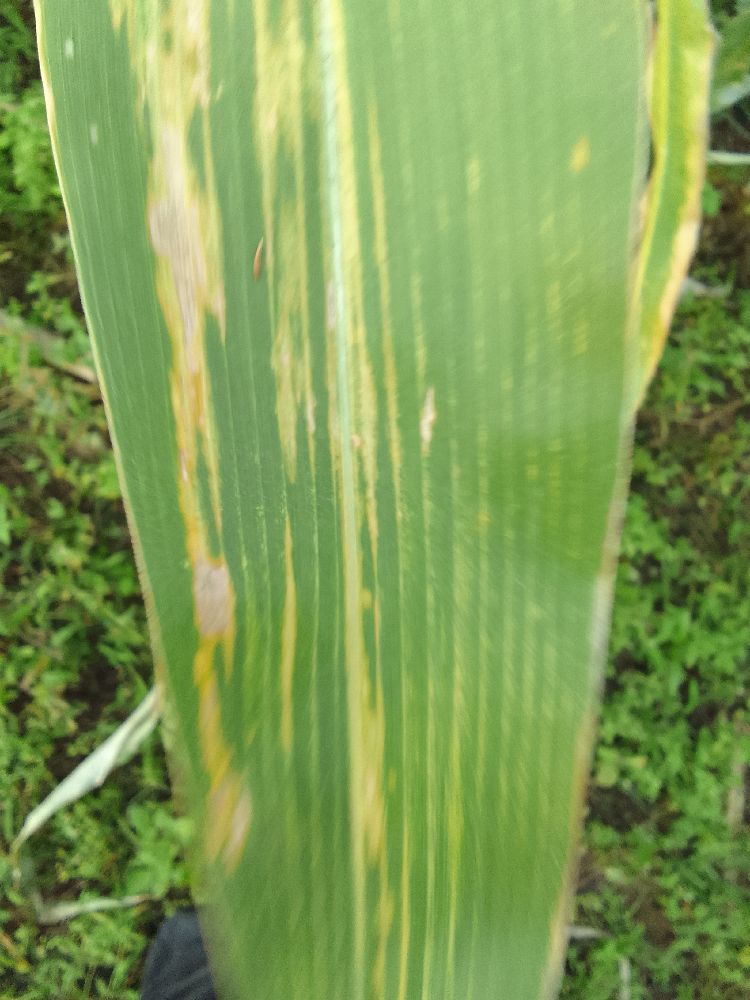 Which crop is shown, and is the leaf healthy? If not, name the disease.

maize, maize lethal necrosis
